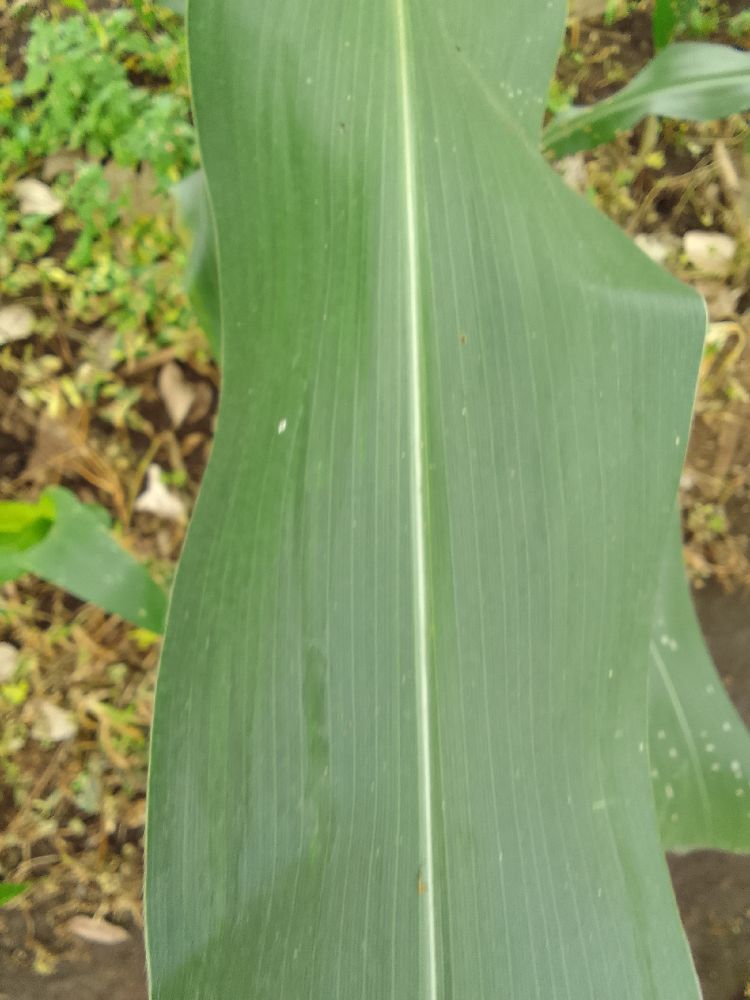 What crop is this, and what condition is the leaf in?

maize, healthy
